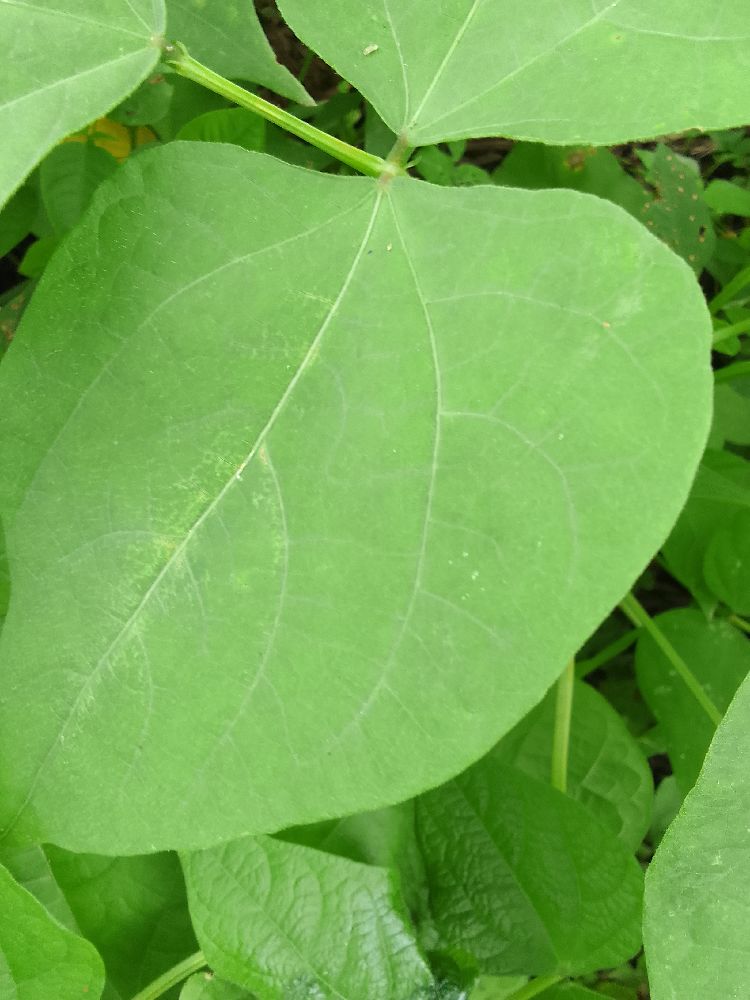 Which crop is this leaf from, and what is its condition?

common bean, healthy
